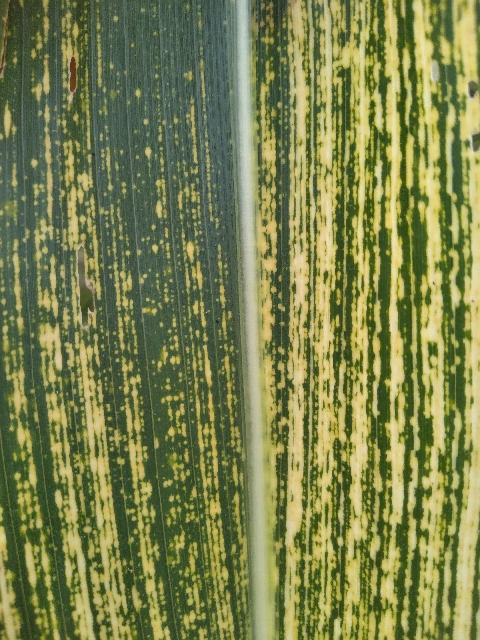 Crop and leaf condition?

maize, maize streak virus
